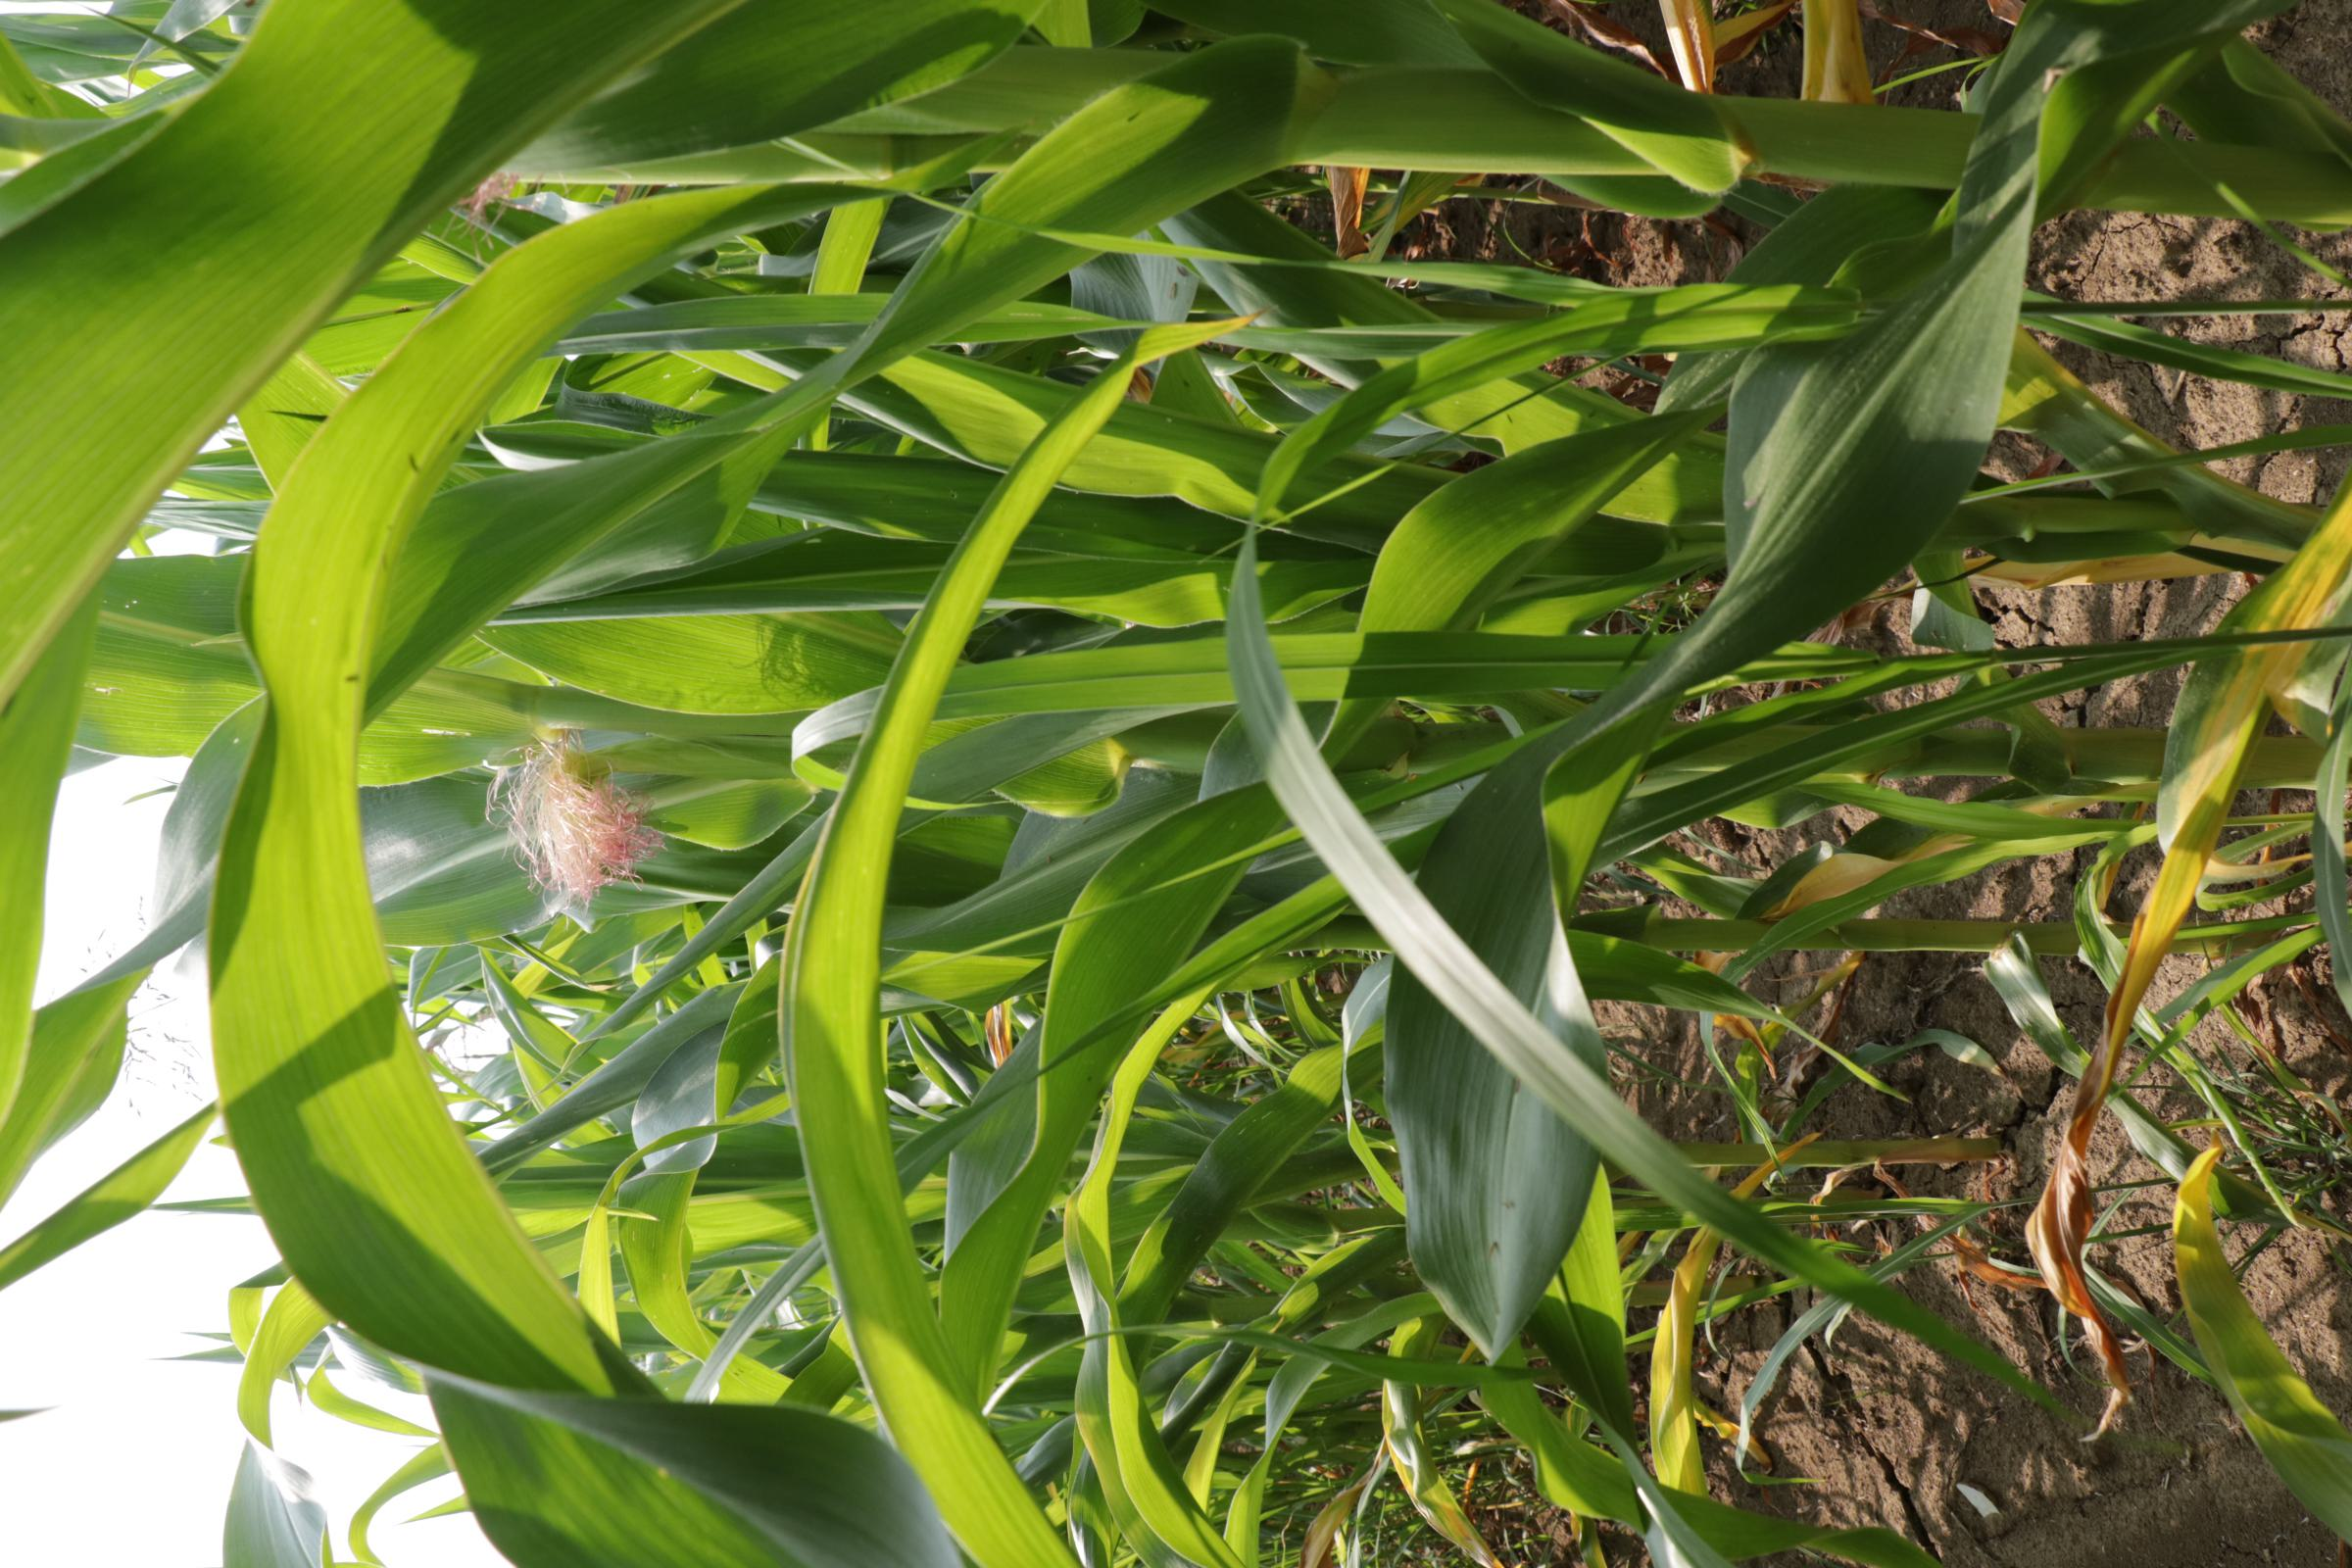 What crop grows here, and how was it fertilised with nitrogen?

maize, reduced nitrogen fertilisation
